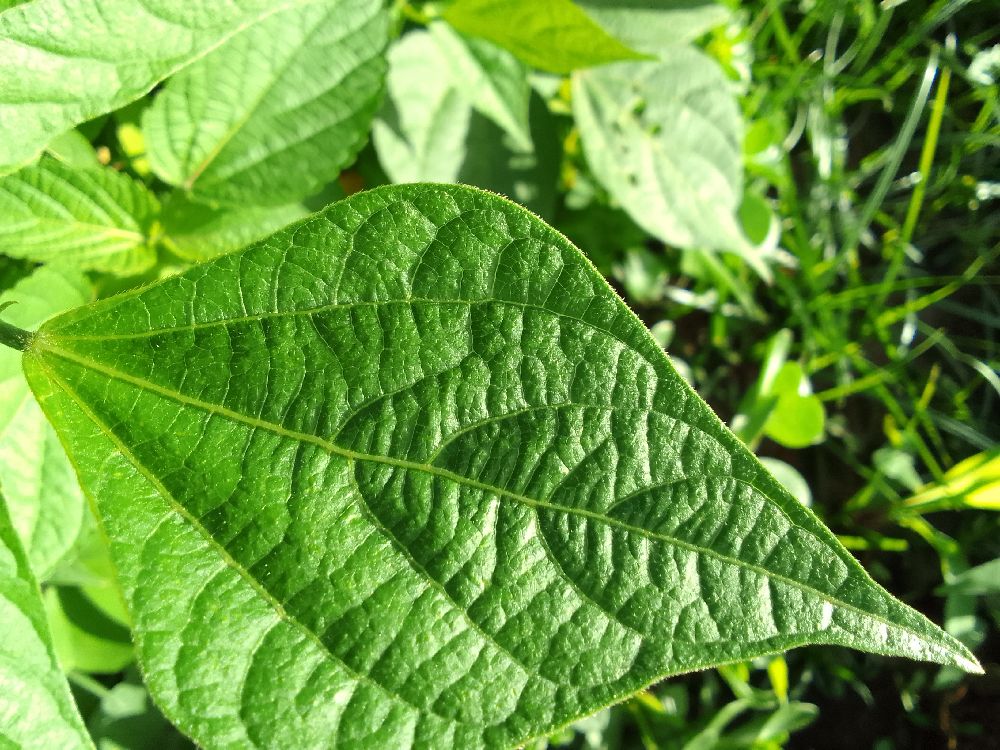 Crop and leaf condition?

common bean, healthy
